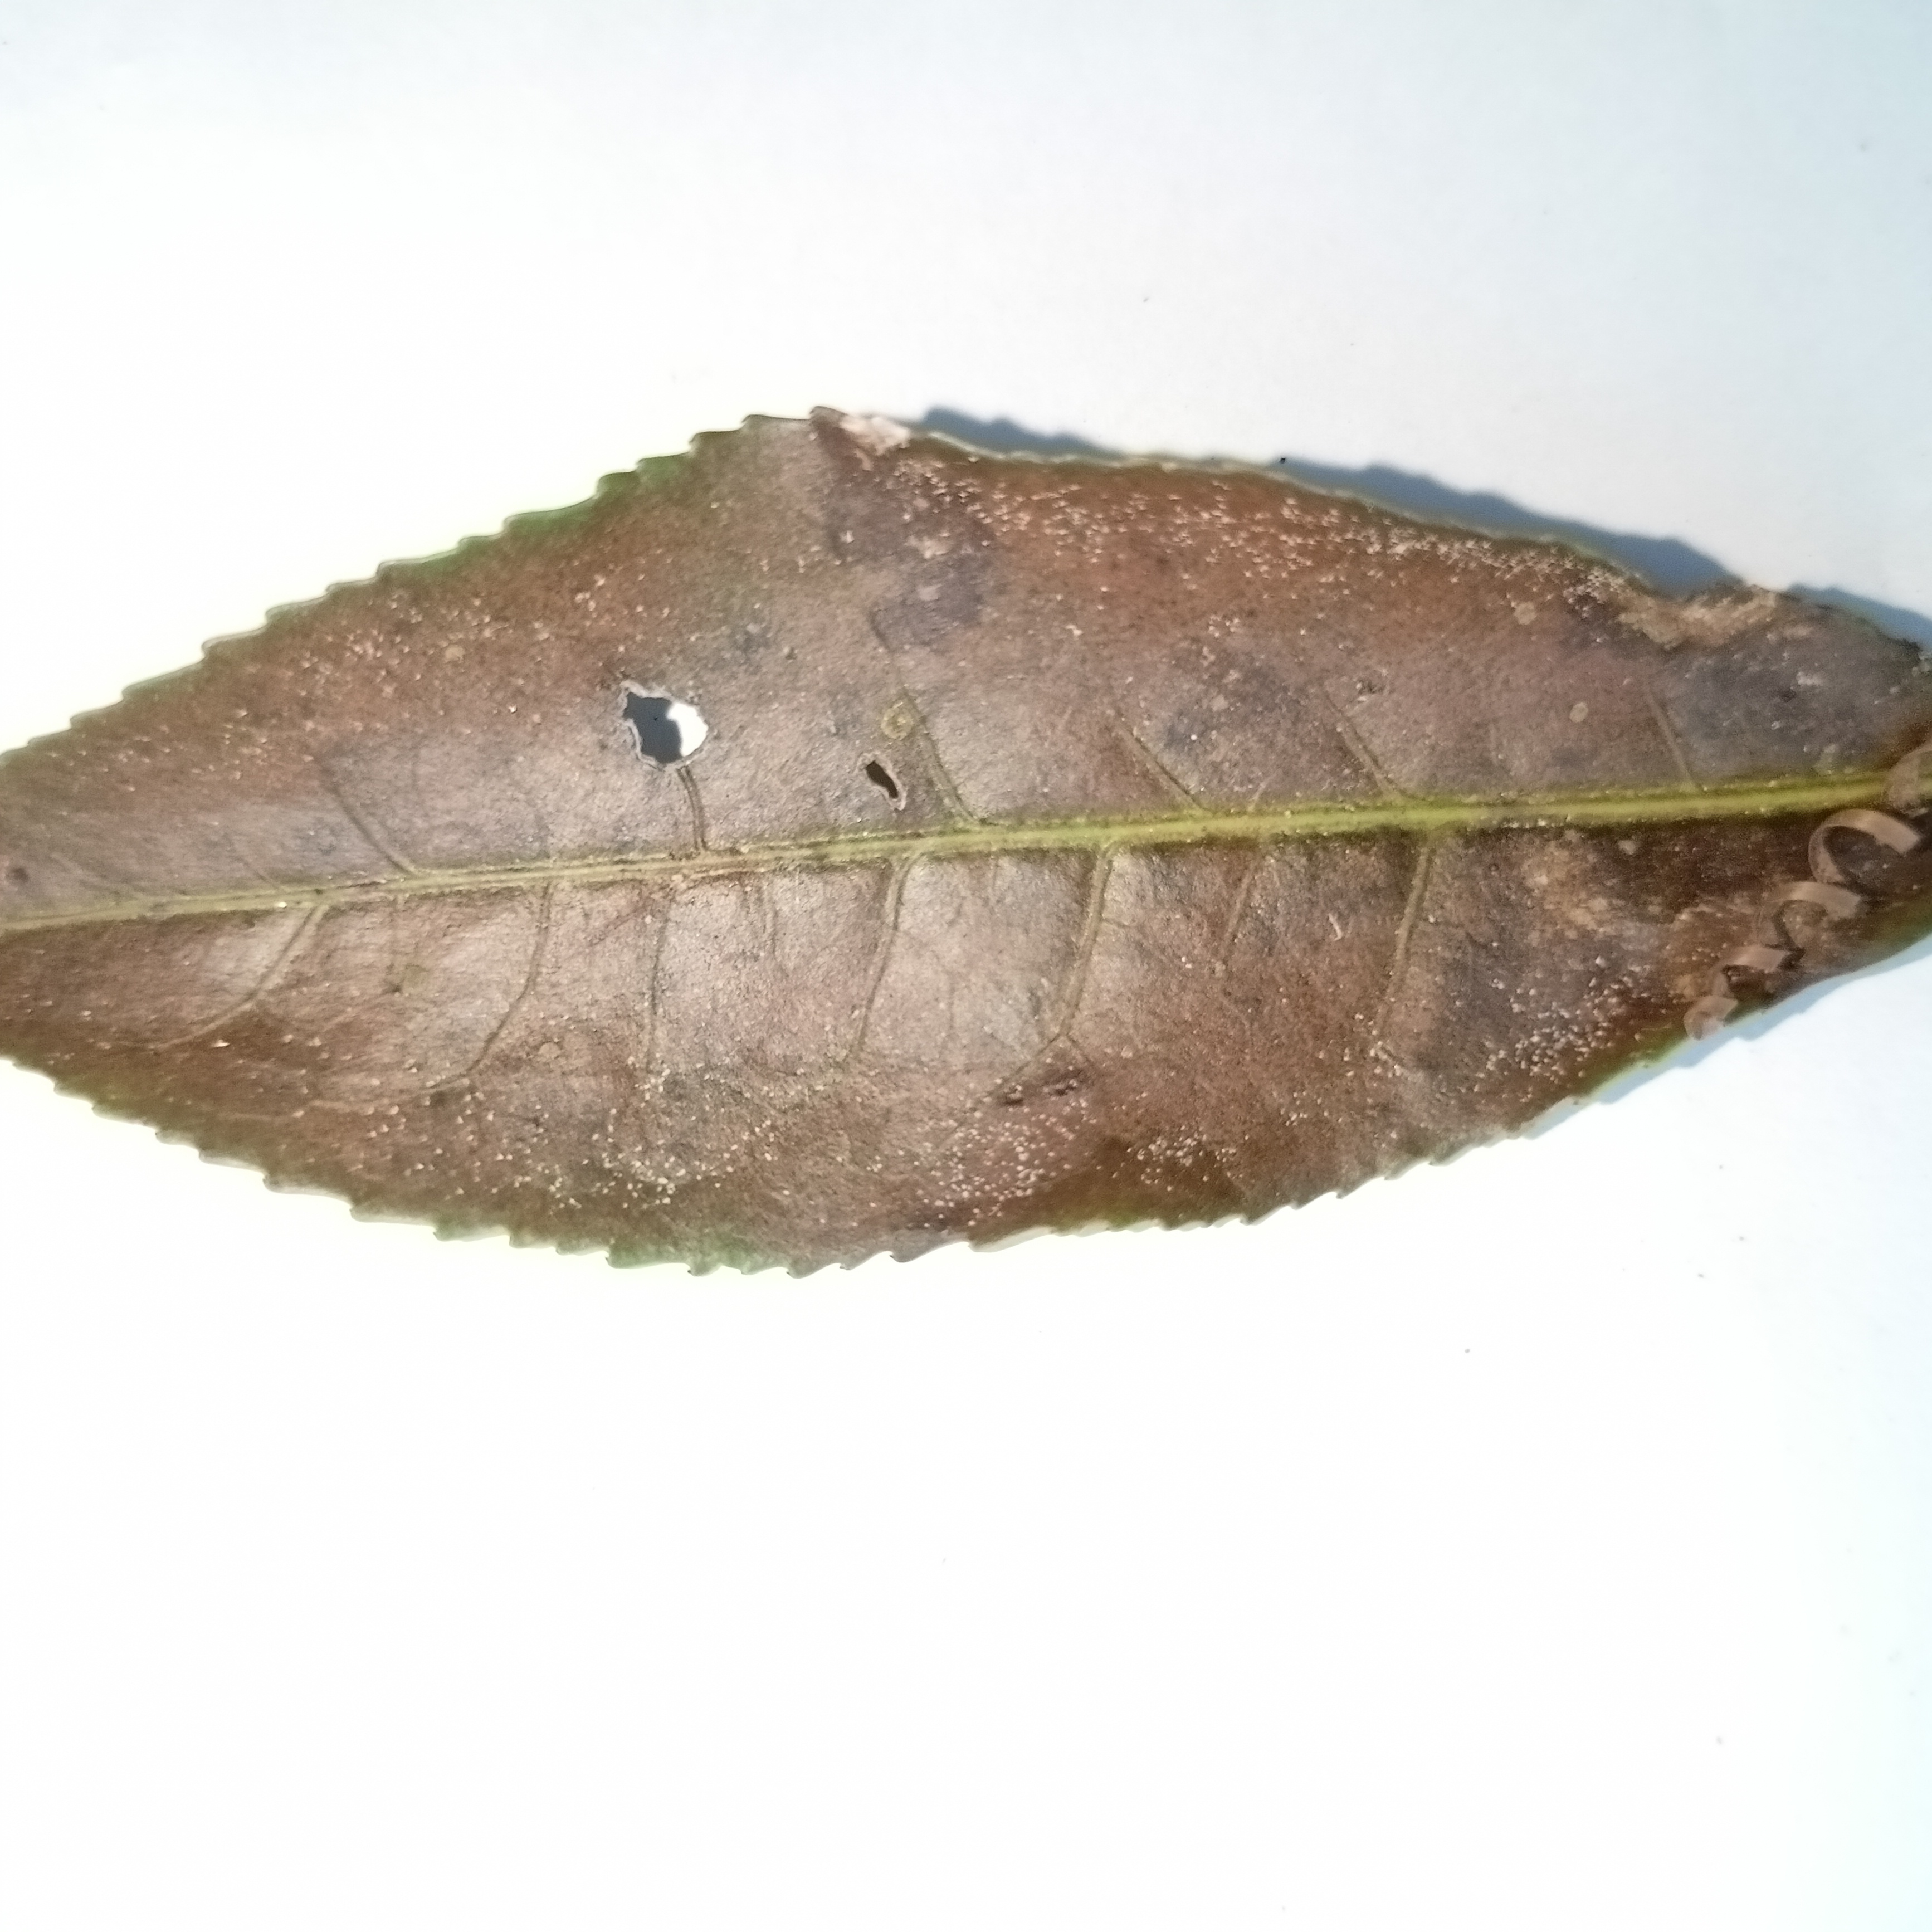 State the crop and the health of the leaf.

tea, red rust
